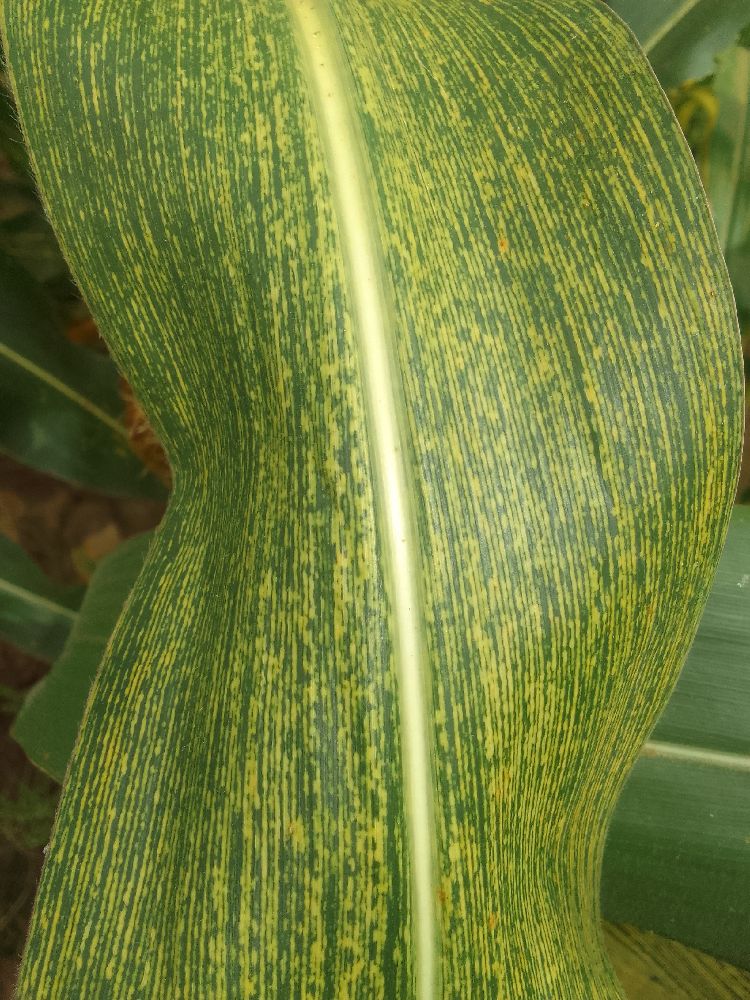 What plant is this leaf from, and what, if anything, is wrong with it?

maize, maize streak virus
